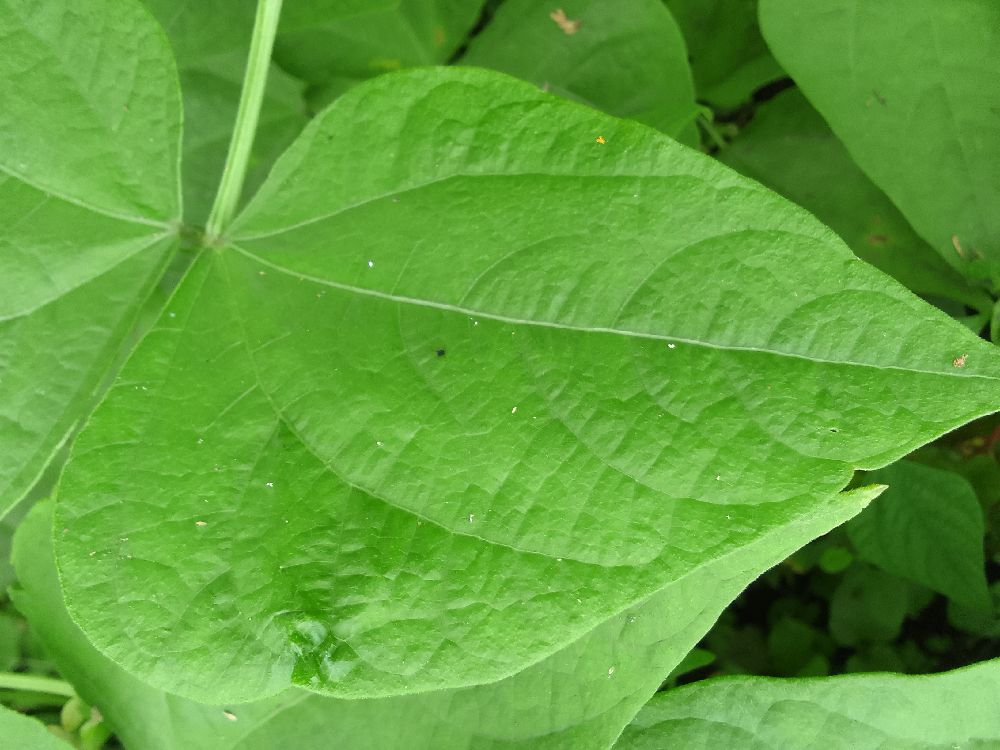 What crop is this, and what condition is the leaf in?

common bean, healthy
